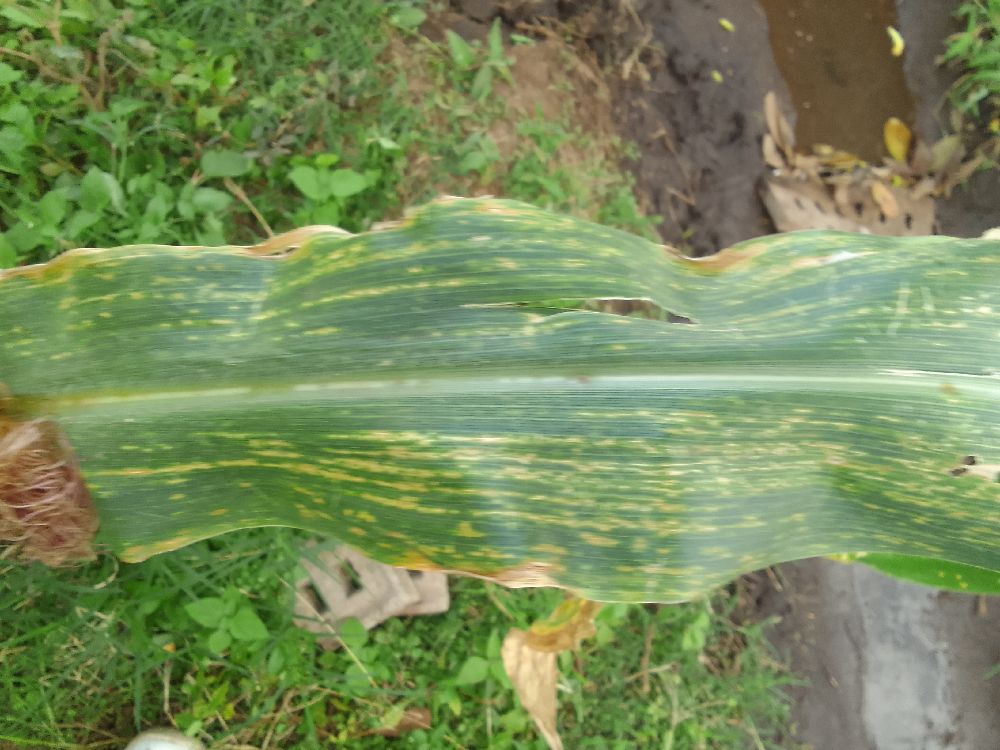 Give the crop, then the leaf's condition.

maize, maize lethal necrosis
